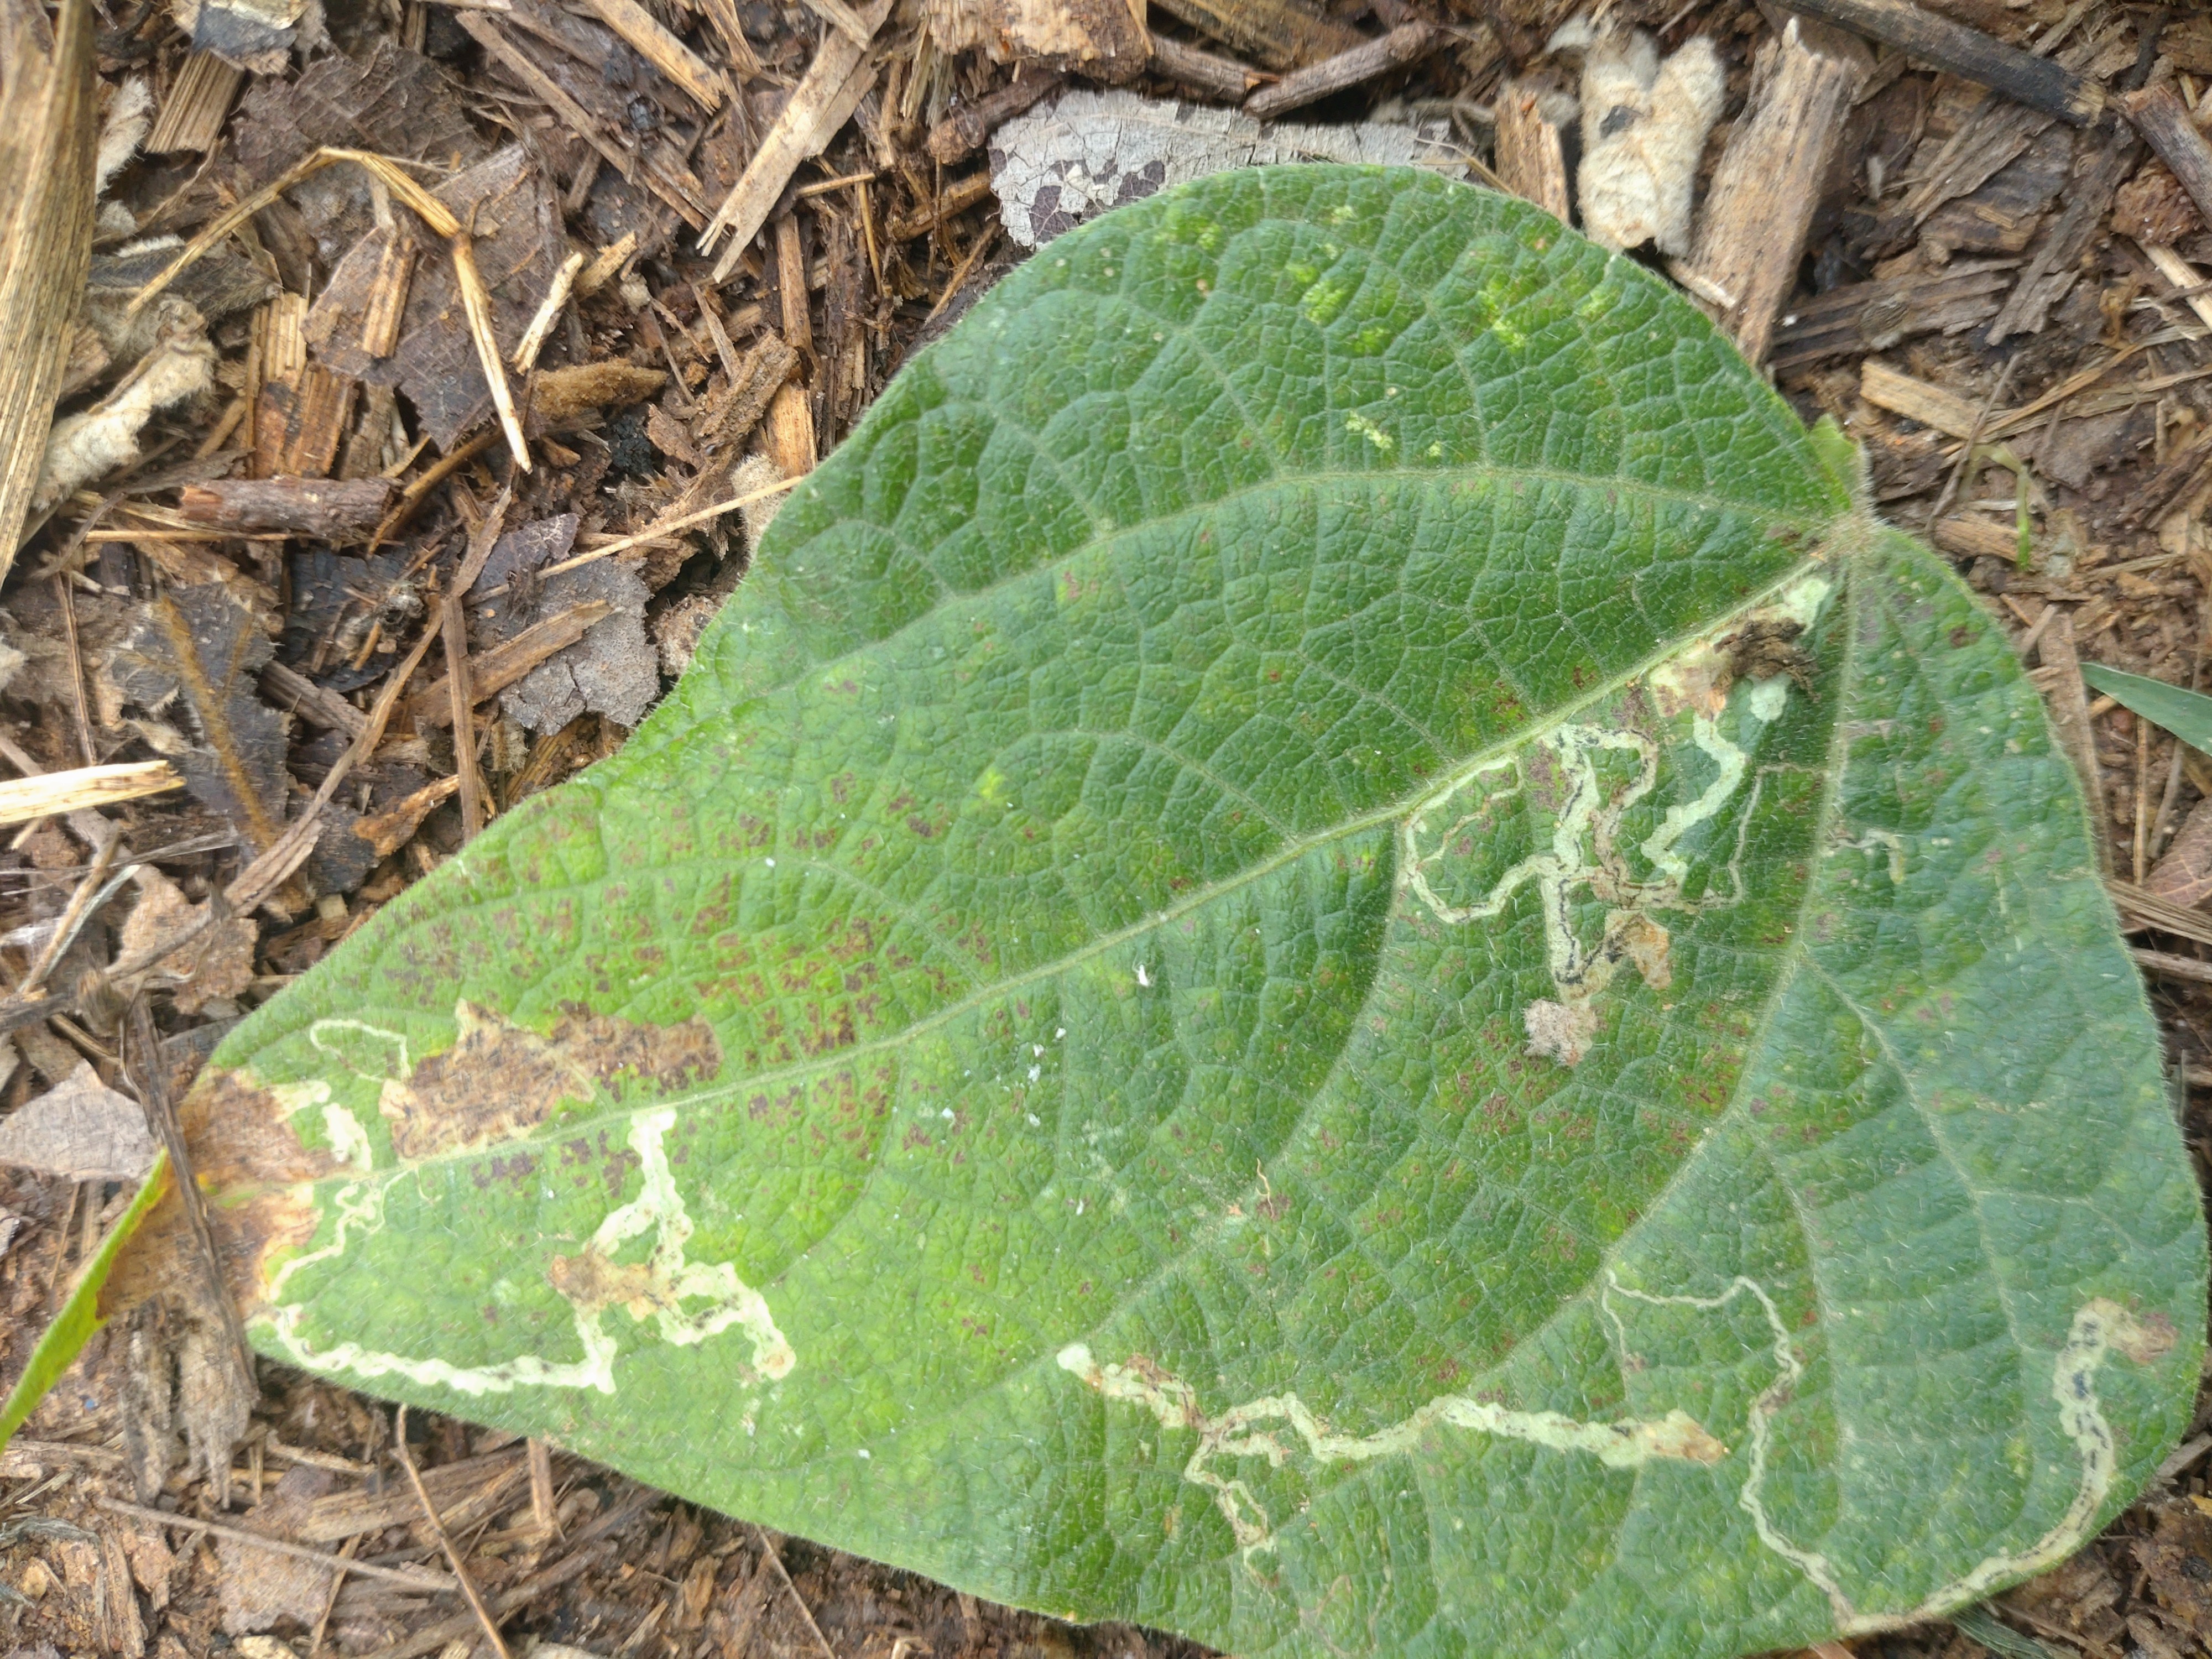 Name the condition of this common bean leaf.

anthracnose
